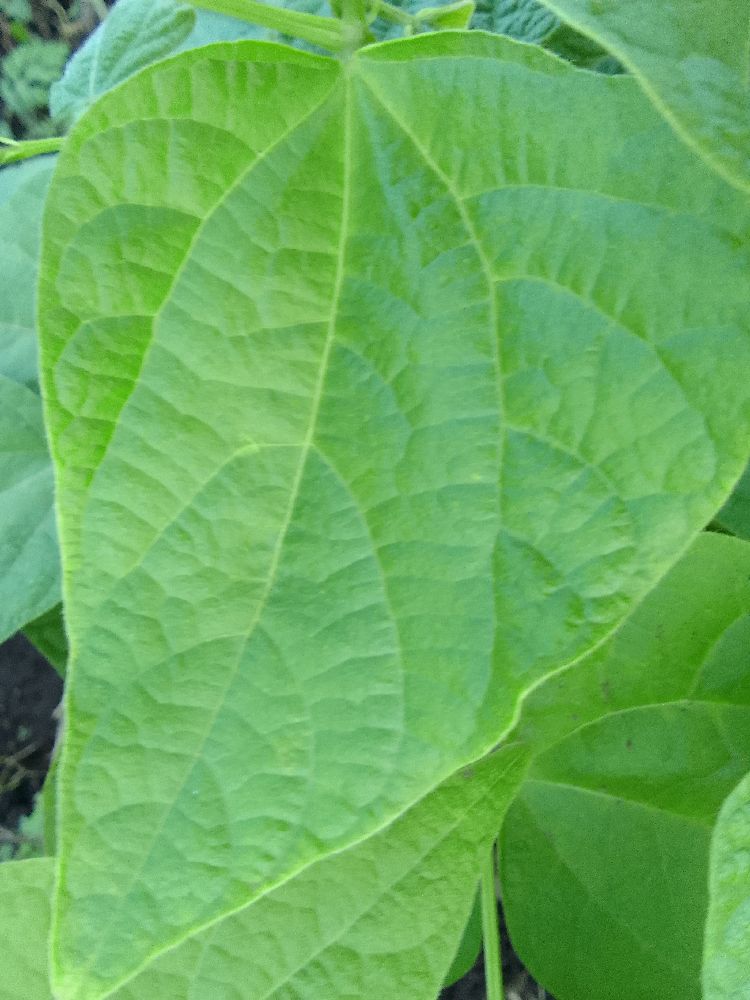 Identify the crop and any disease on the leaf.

common bean, healthy
